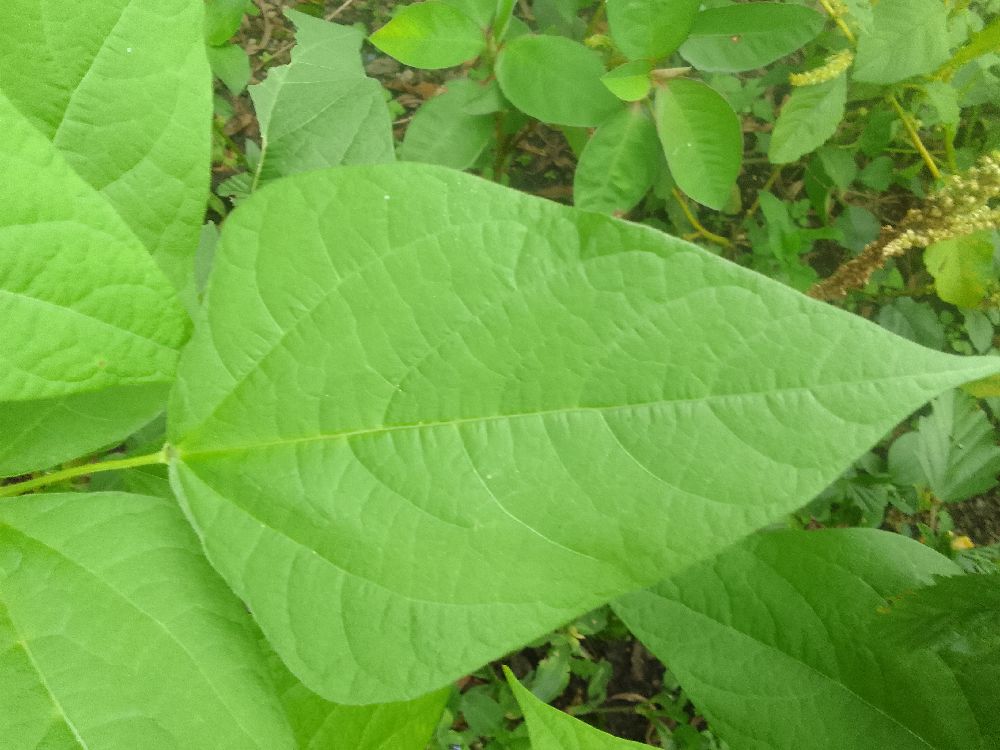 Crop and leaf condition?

common bean, healthy
